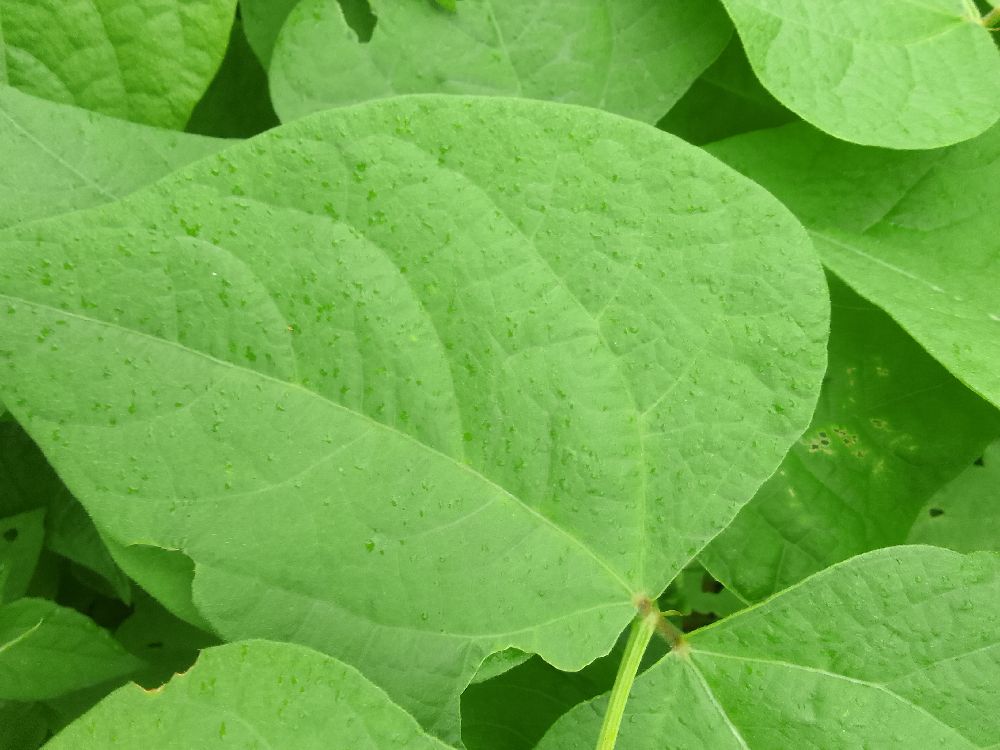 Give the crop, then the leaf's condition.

common bean, healthy
